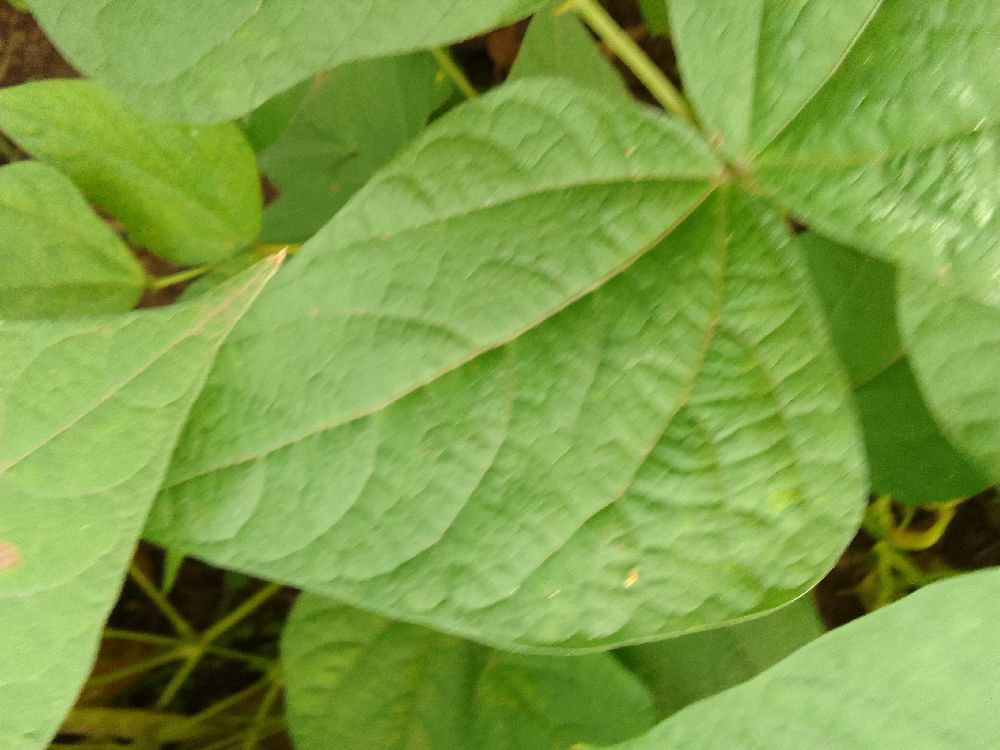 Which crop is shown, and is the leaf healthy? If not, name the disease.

common bean, healthy
